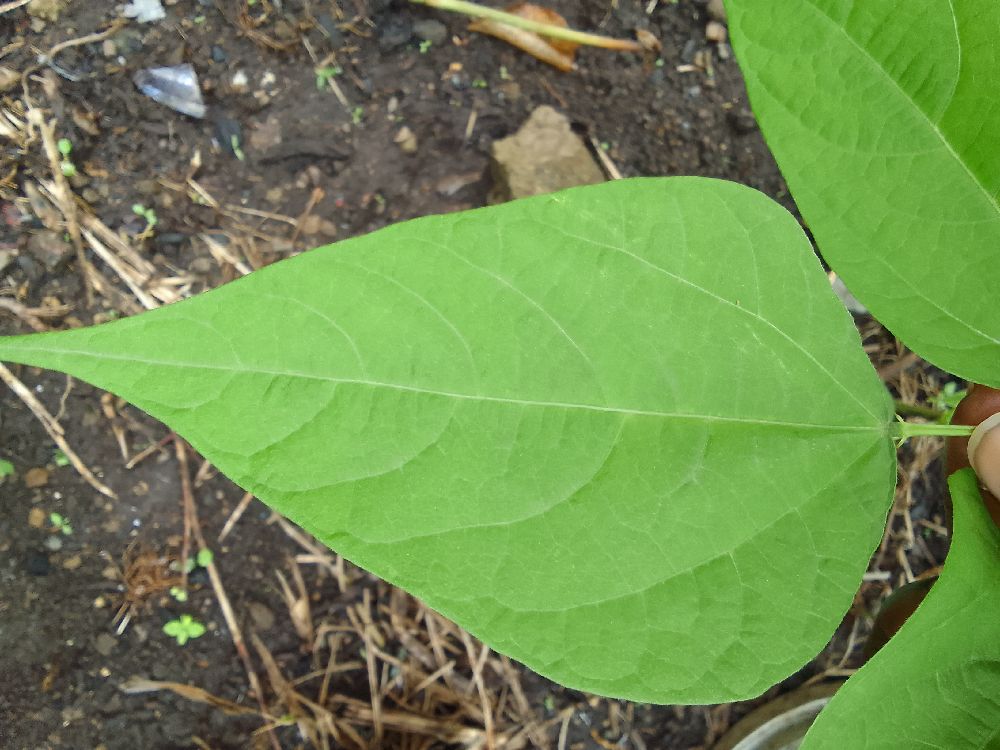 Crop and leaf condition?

common bean, healthy
